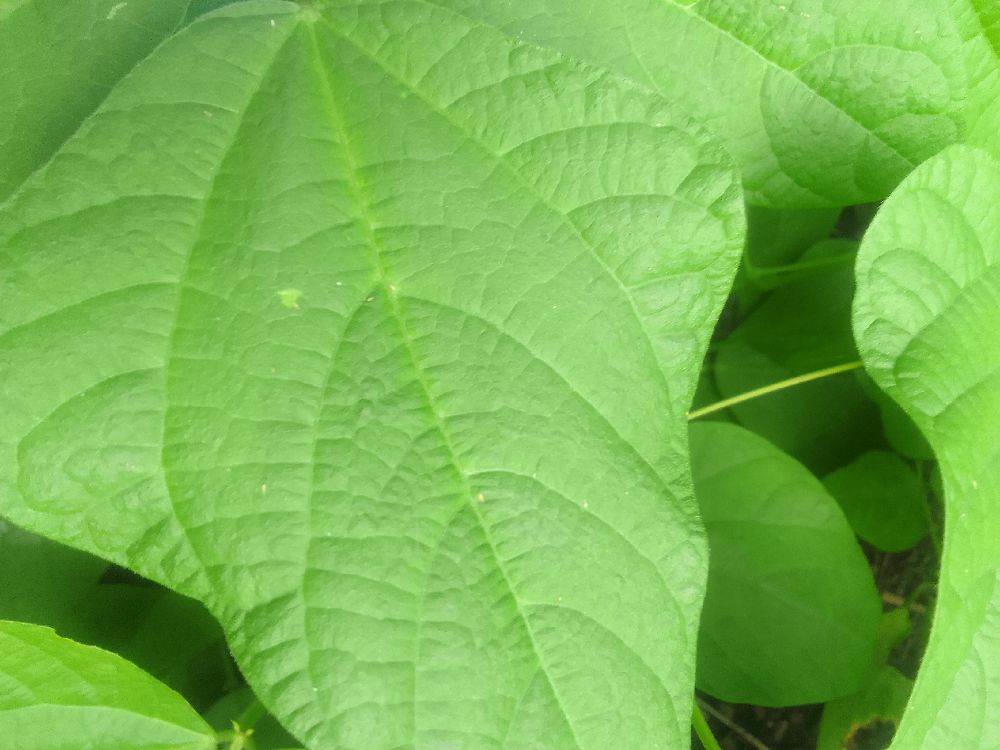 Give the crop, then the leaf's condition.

common bean, healthy
